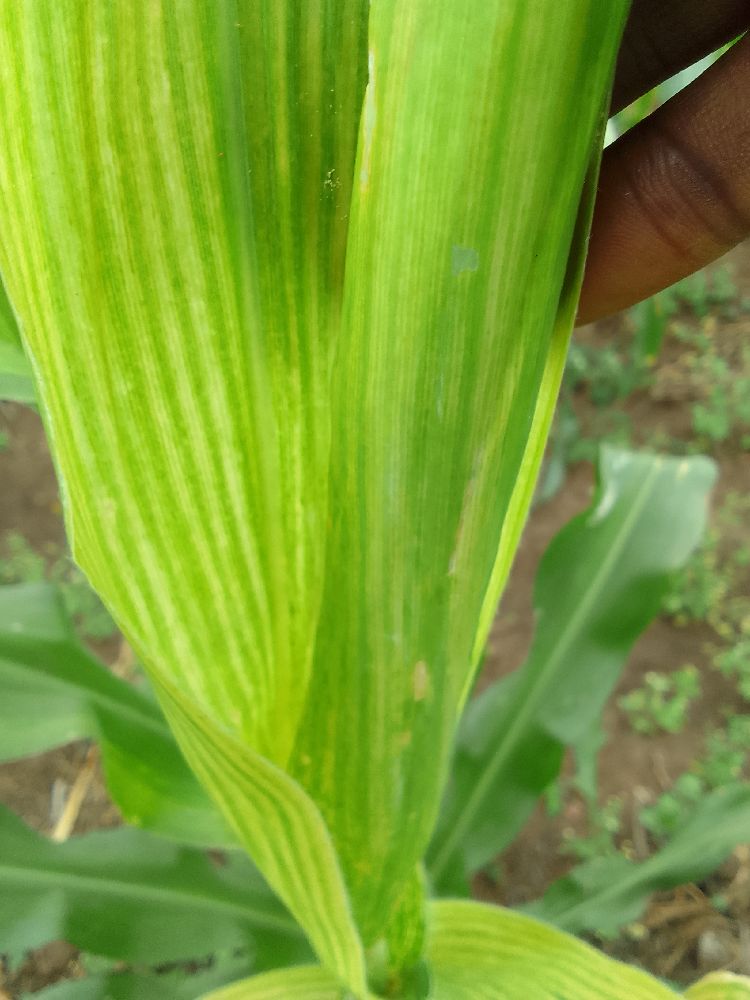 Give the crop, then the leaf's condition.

maize, maize lethal necrosis
